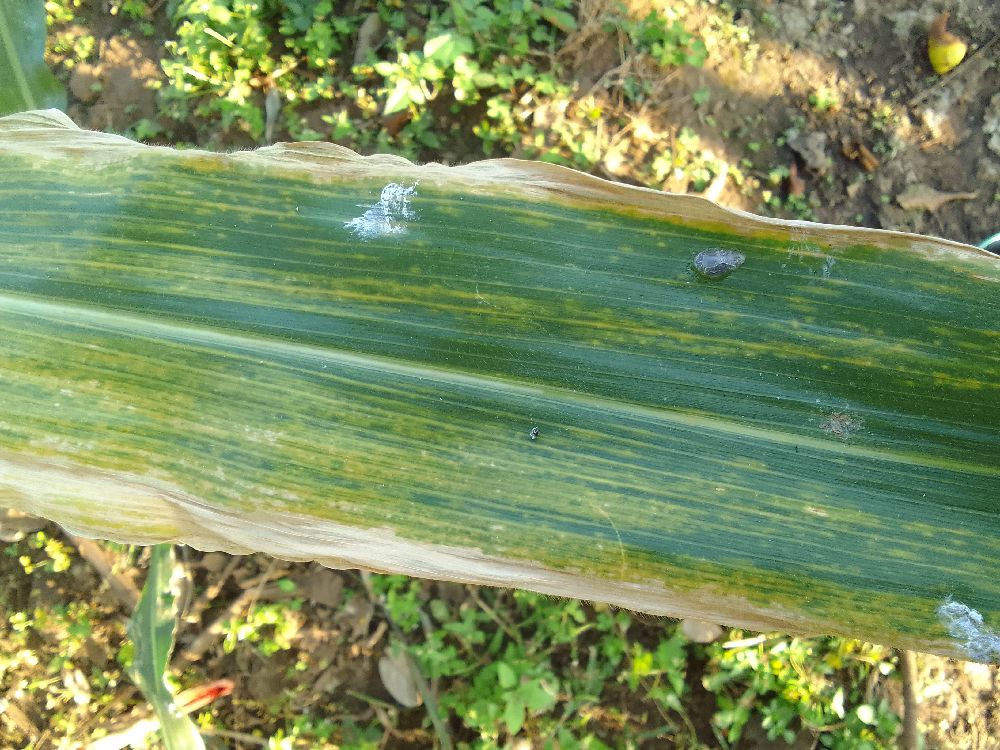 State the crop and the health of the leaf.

maize, maize lethal necrosis
